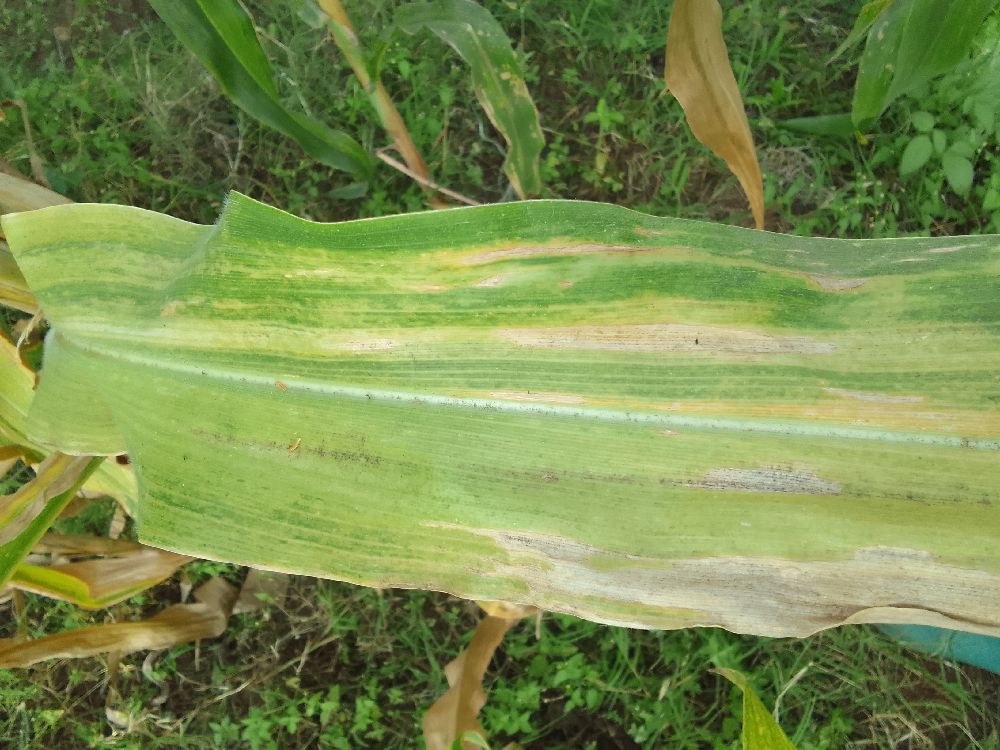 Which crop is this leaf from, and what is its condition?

maize, maize lethal necrosis
